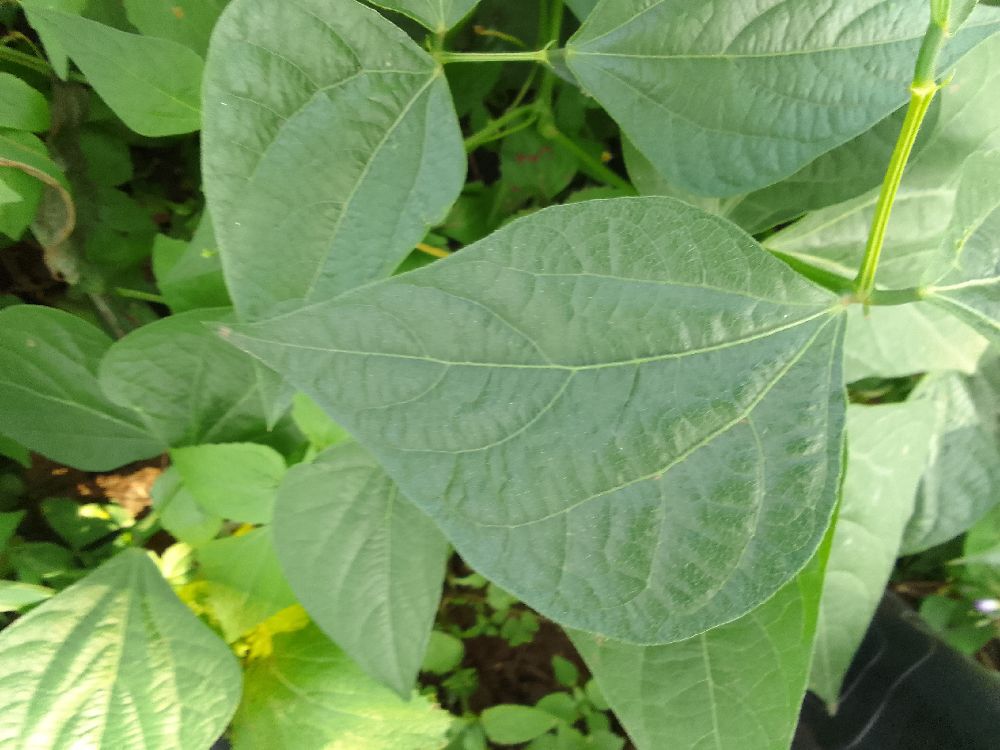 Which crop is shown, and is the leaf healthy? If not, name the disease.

common bean, healthy
